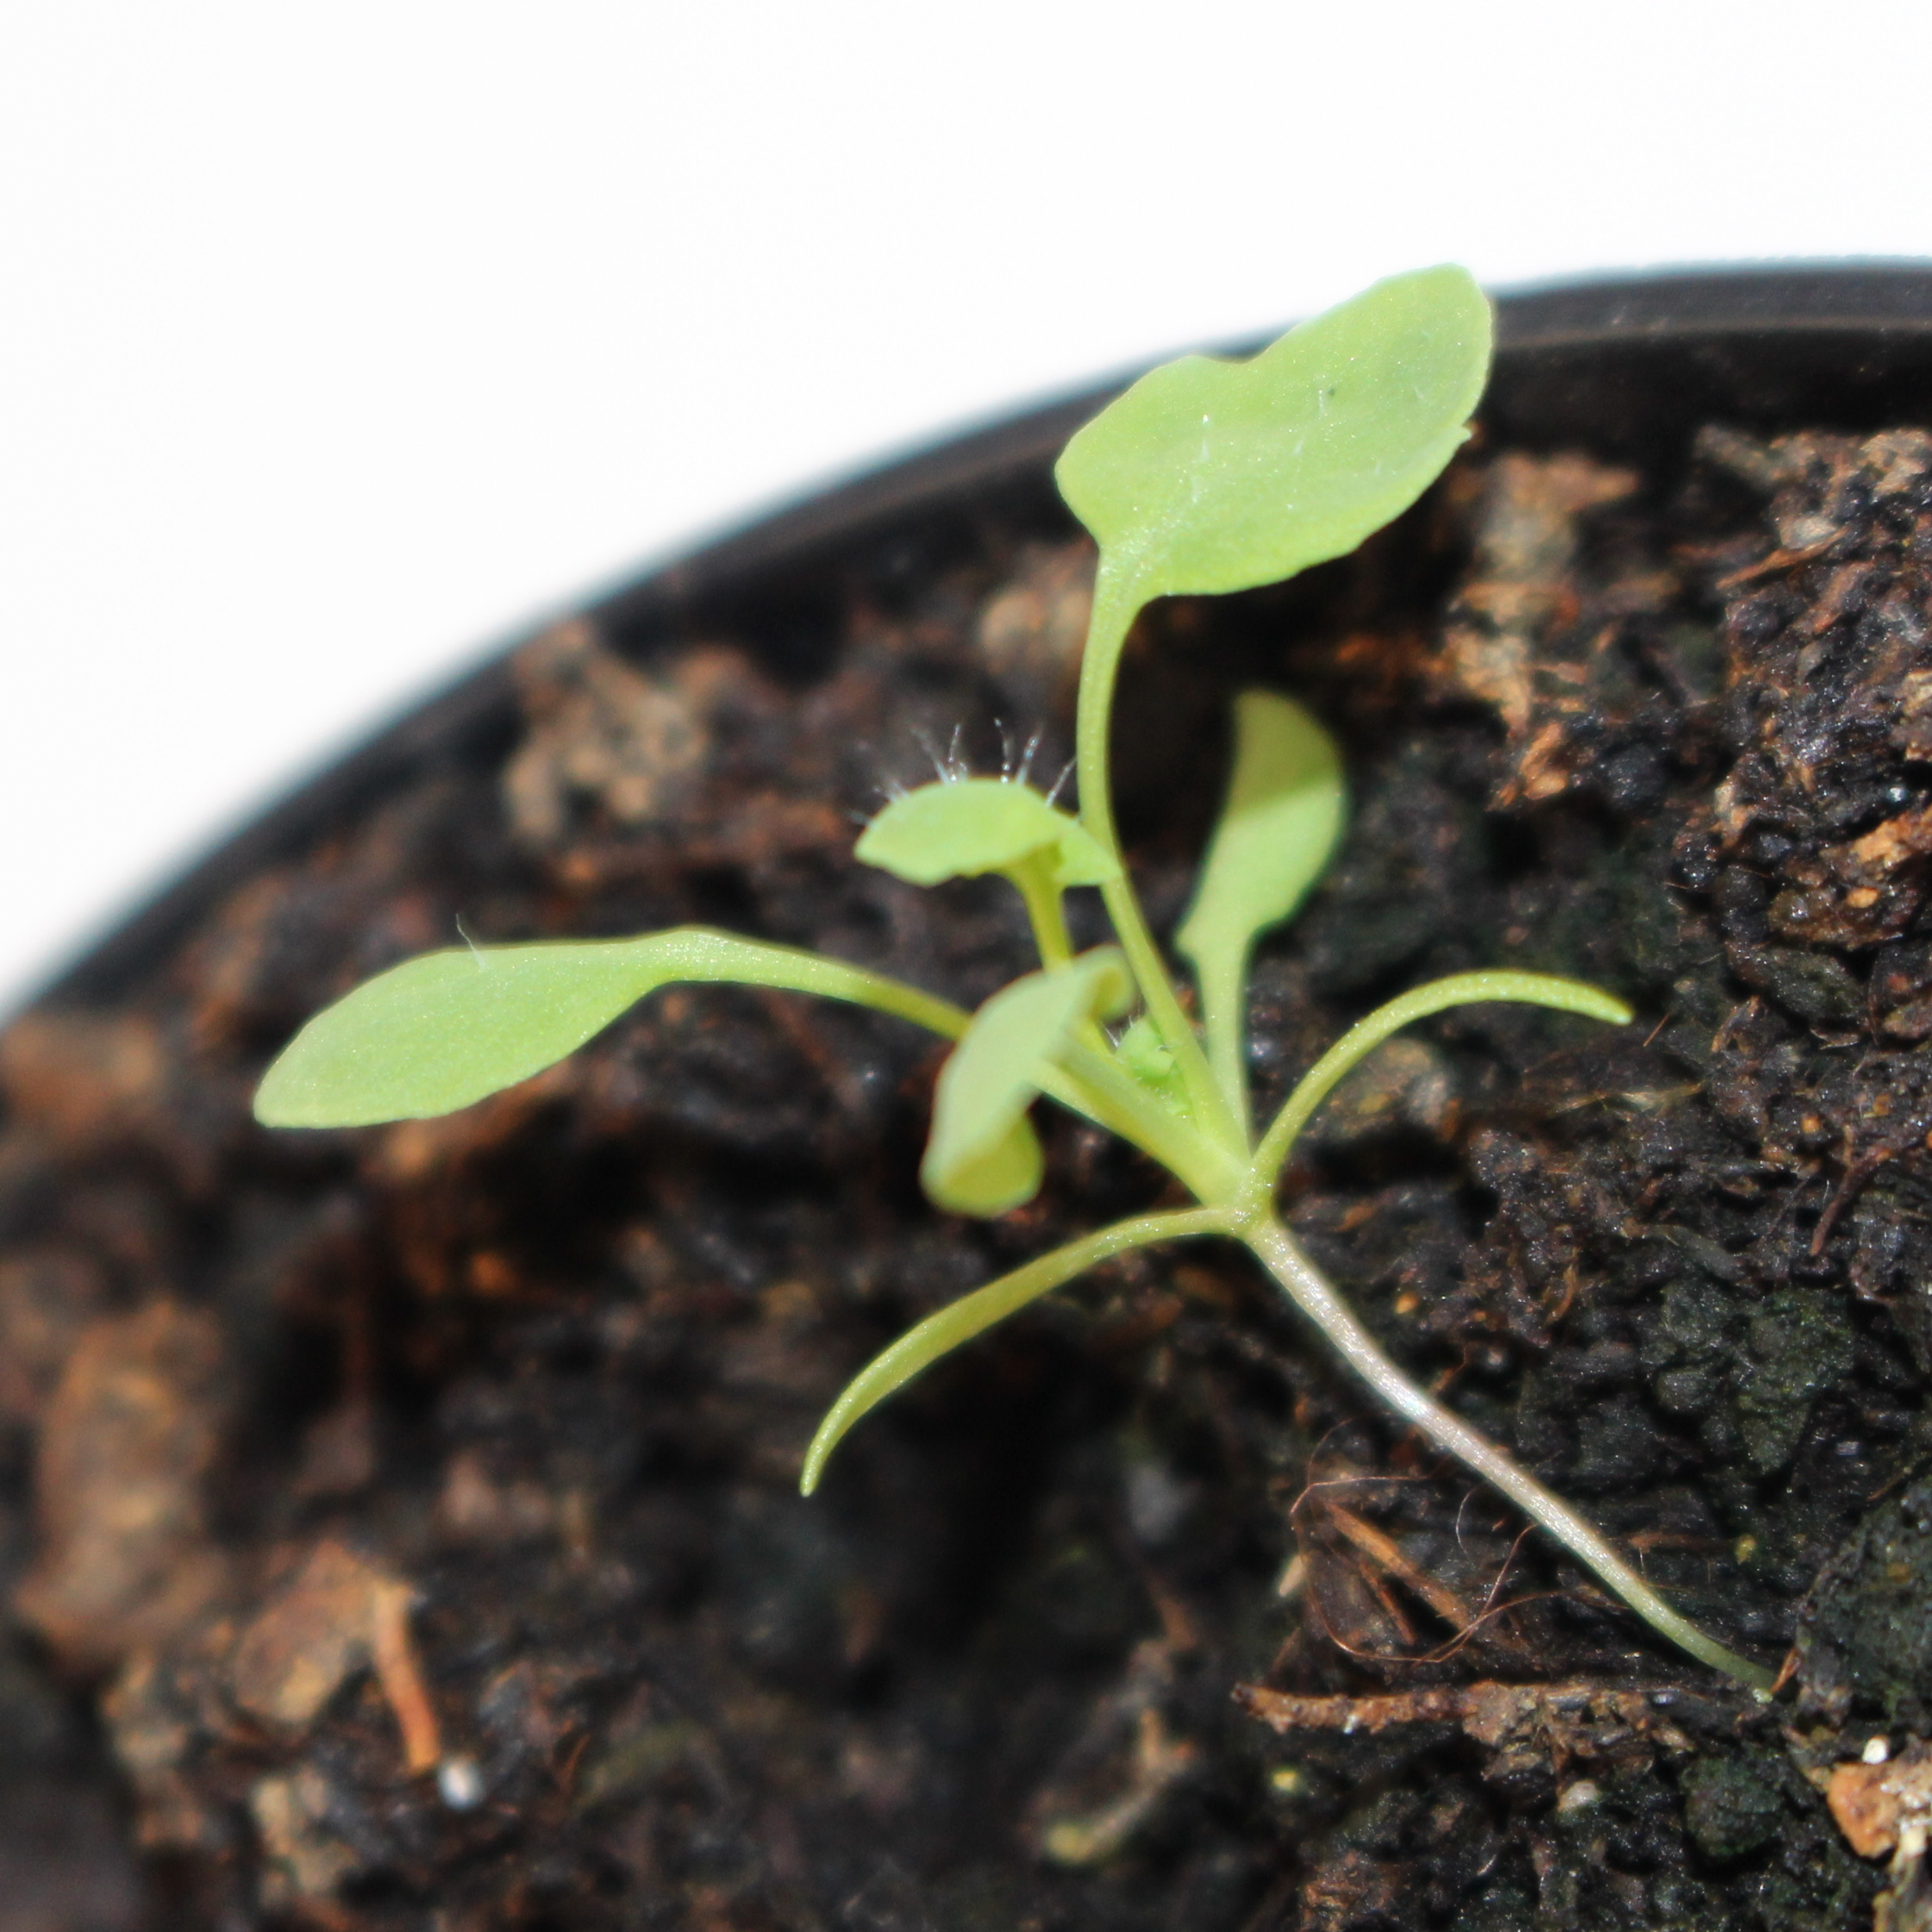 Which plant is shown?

Papaver rhoeas
